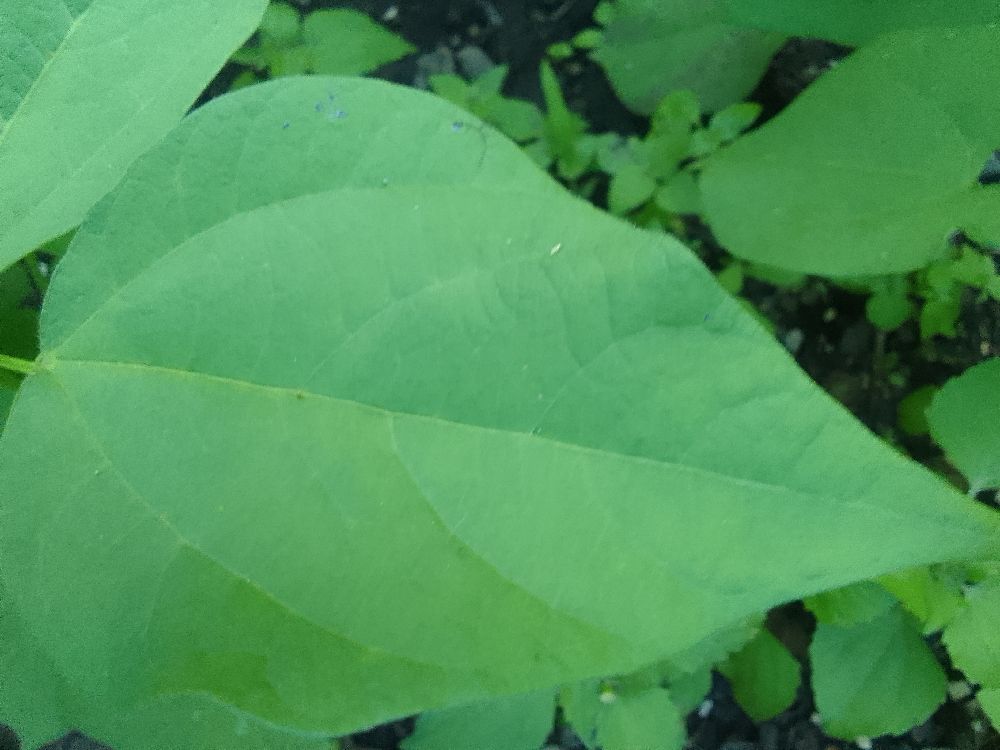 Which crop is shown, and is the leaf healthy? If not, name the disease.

common bean, healthy
